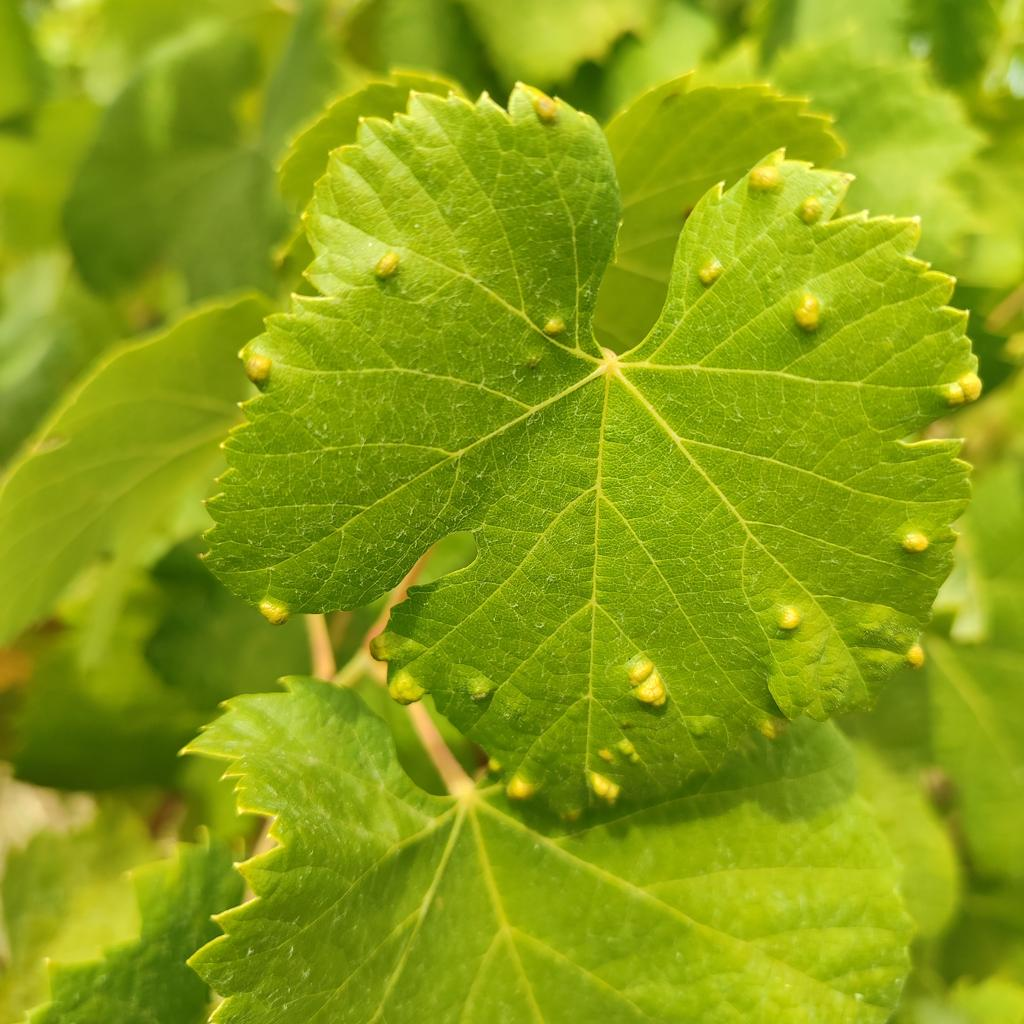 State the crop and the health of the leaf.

grapevine, erineum mite
